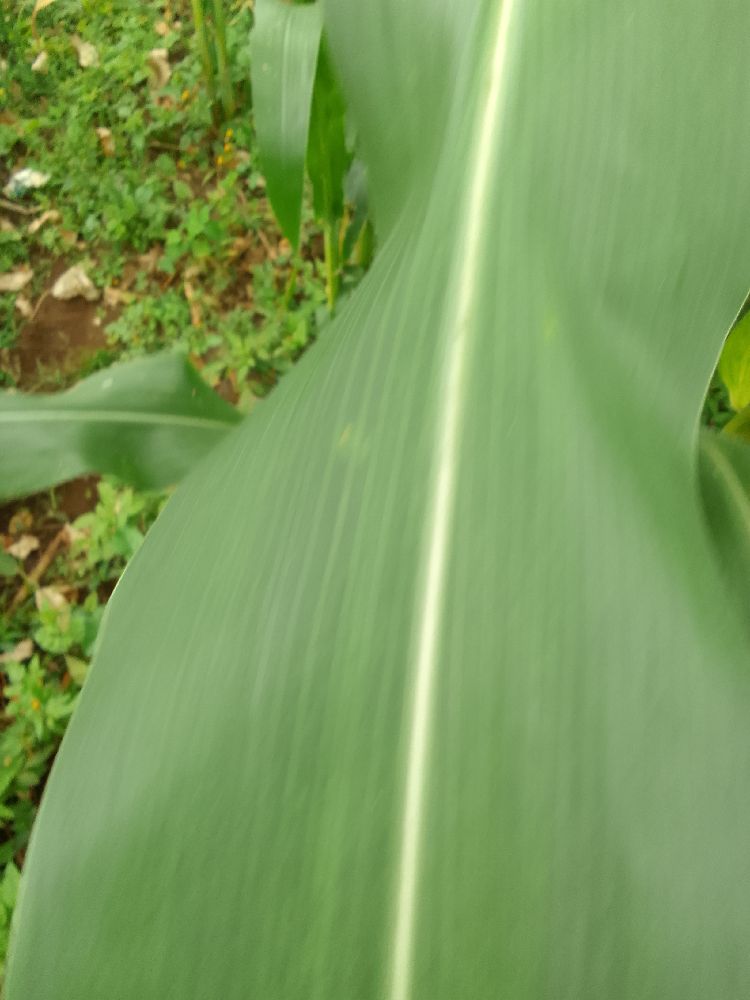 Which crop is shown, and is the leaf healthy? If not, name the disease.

maize, healthy
